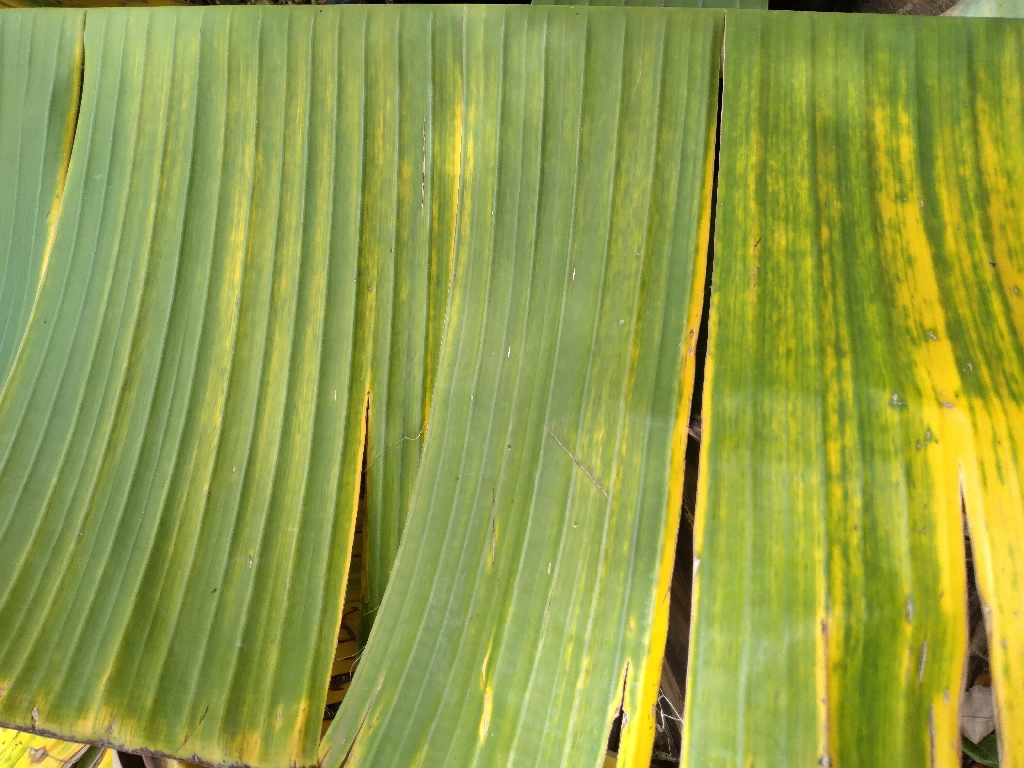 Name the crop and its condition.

banana, fusarium wilt race 1
